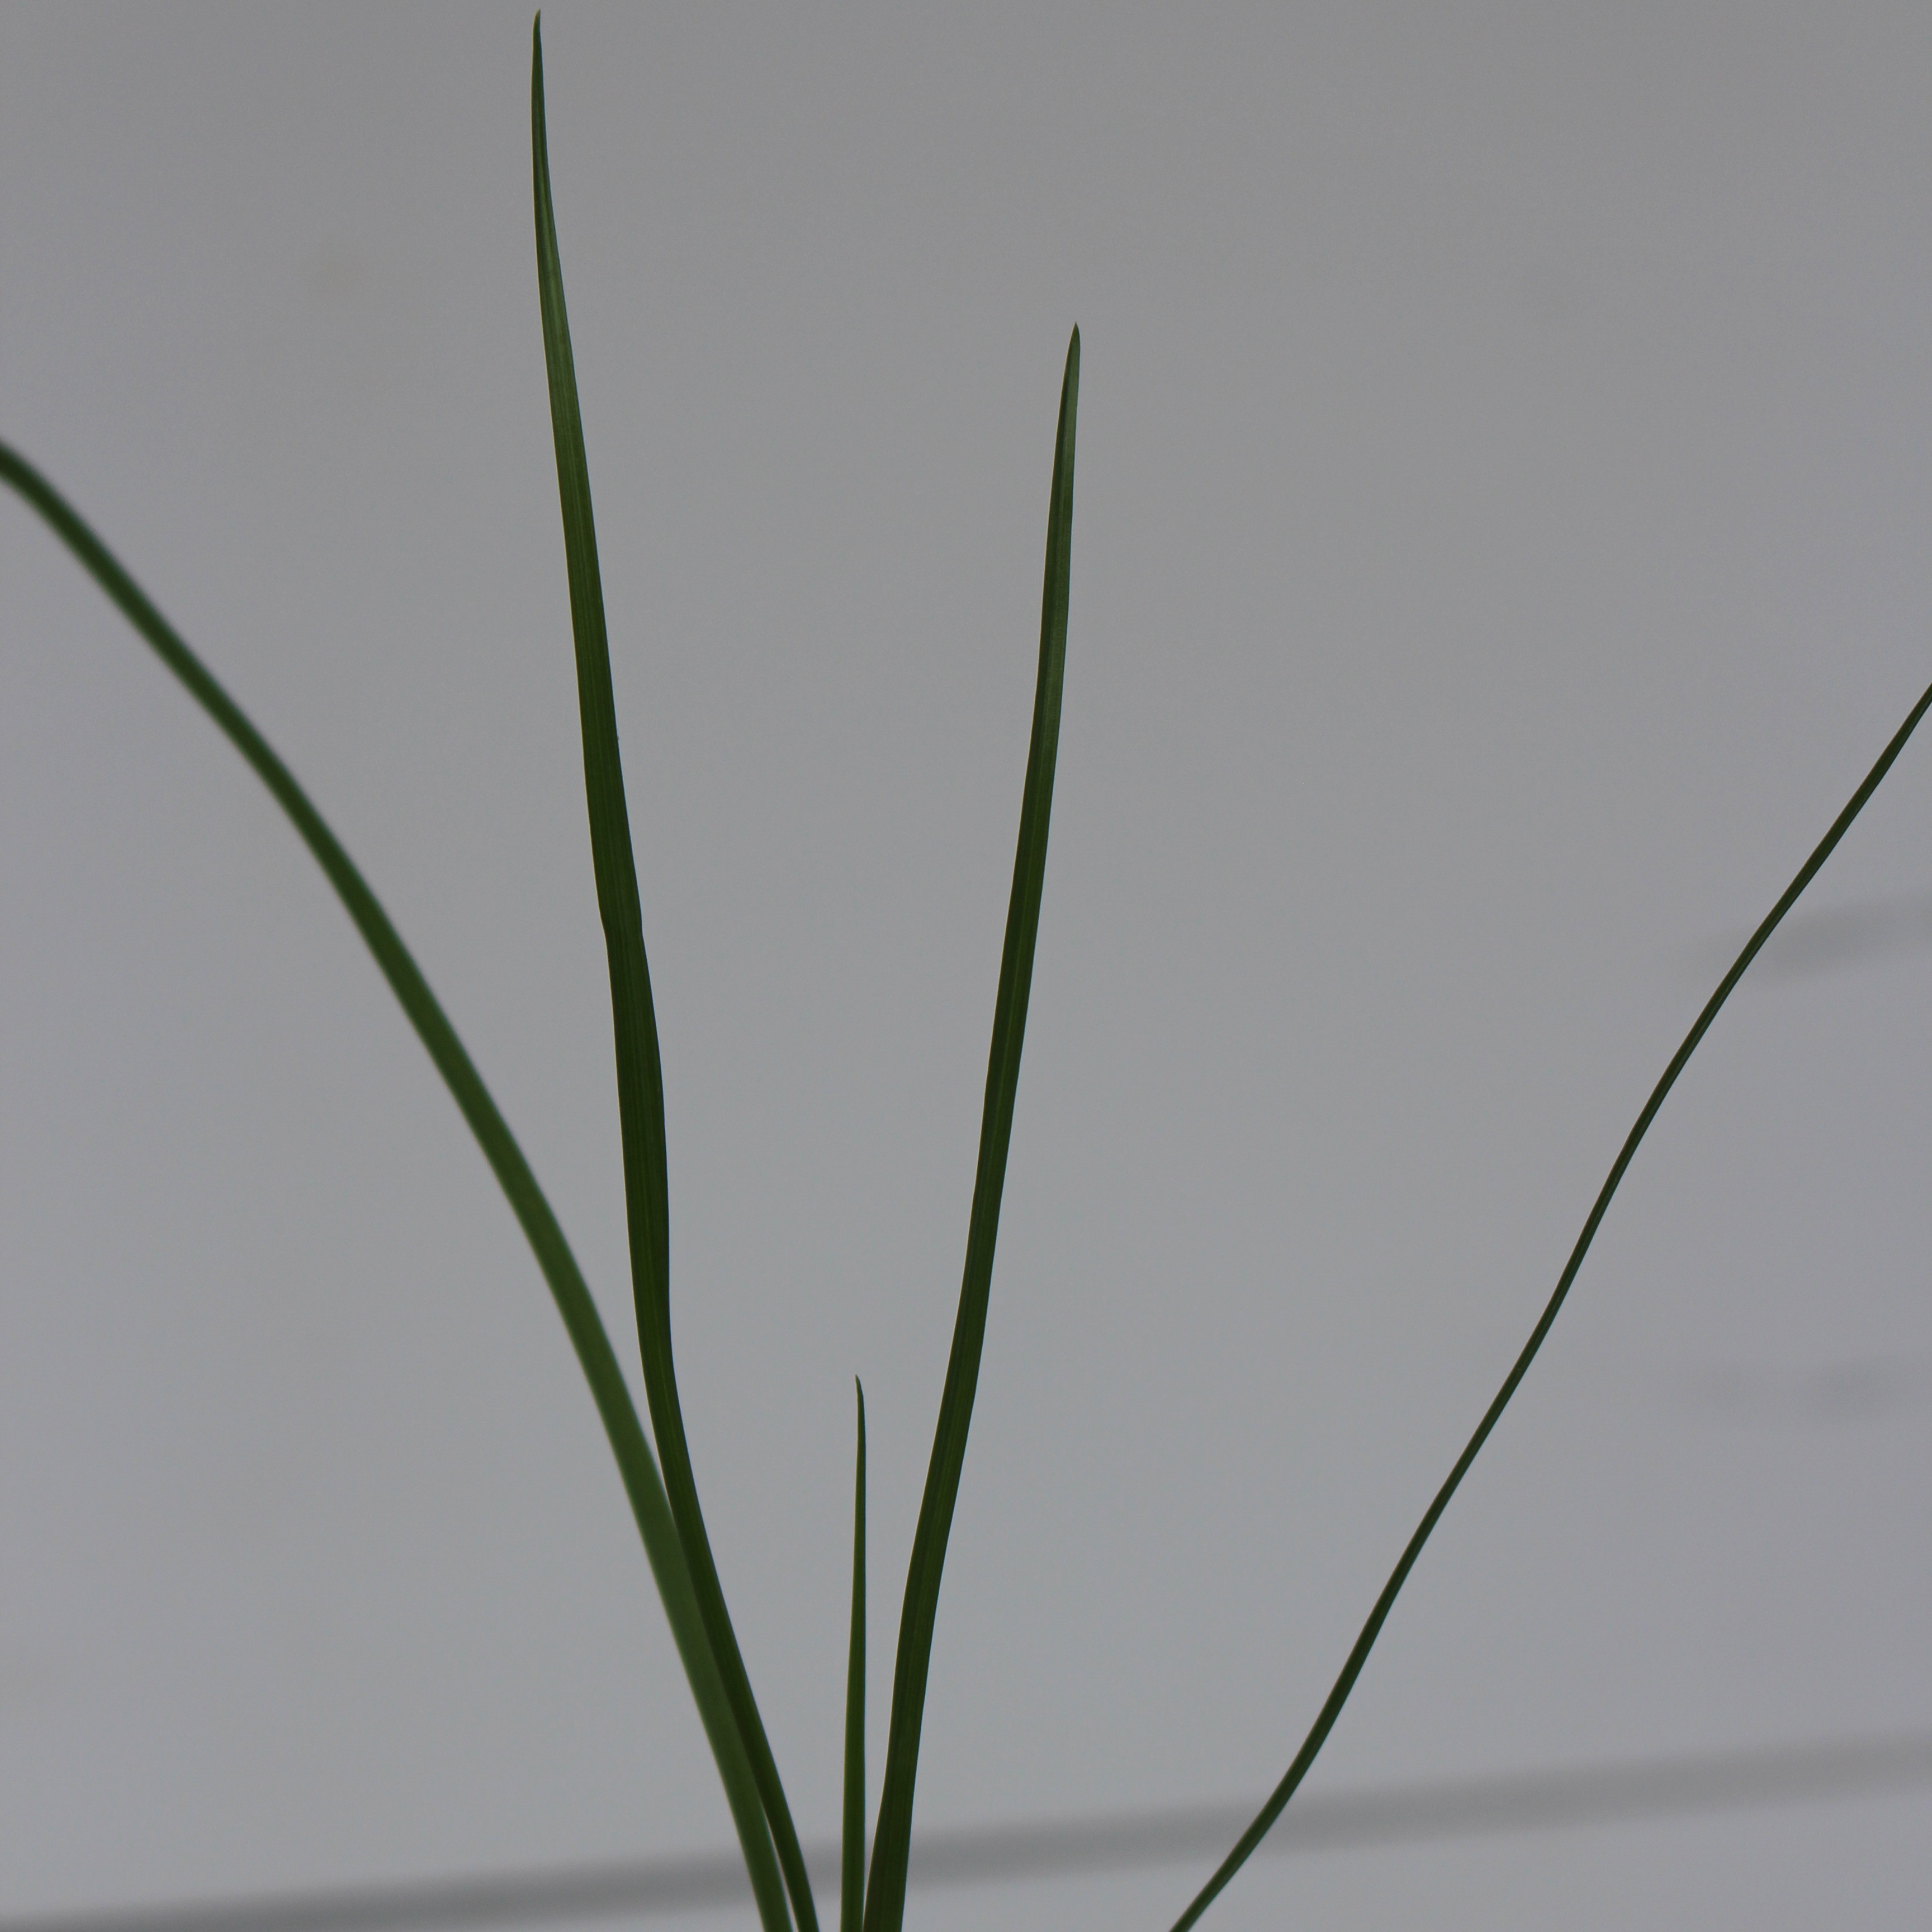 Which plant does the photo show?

Lolium multiflorum
